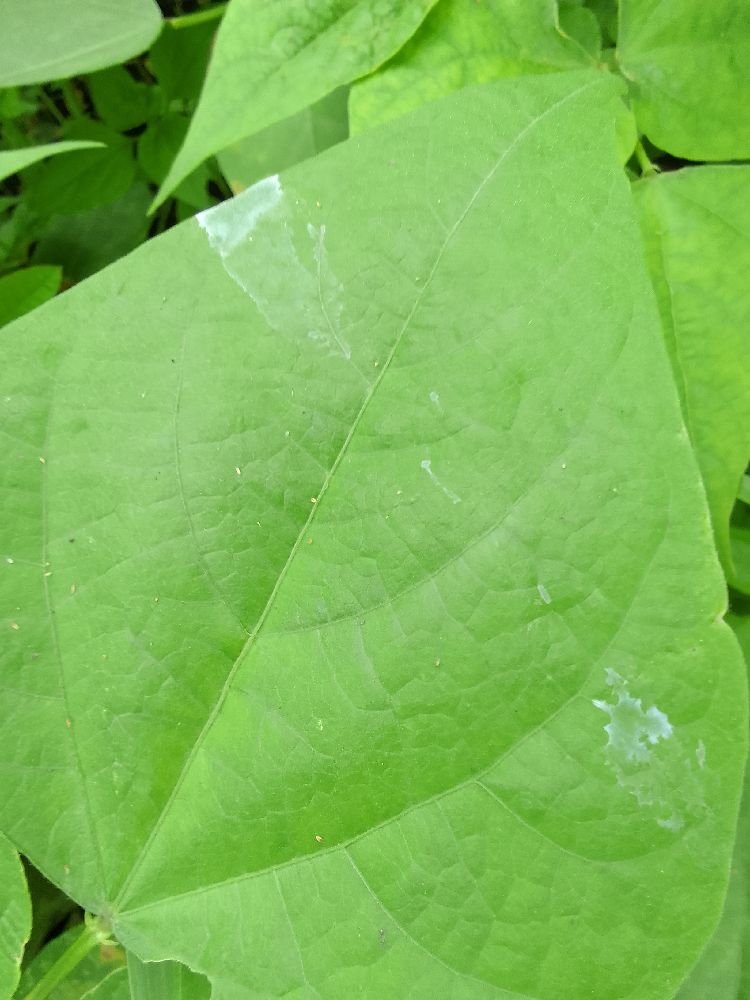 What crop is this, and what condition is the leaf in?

common bean, healthy
